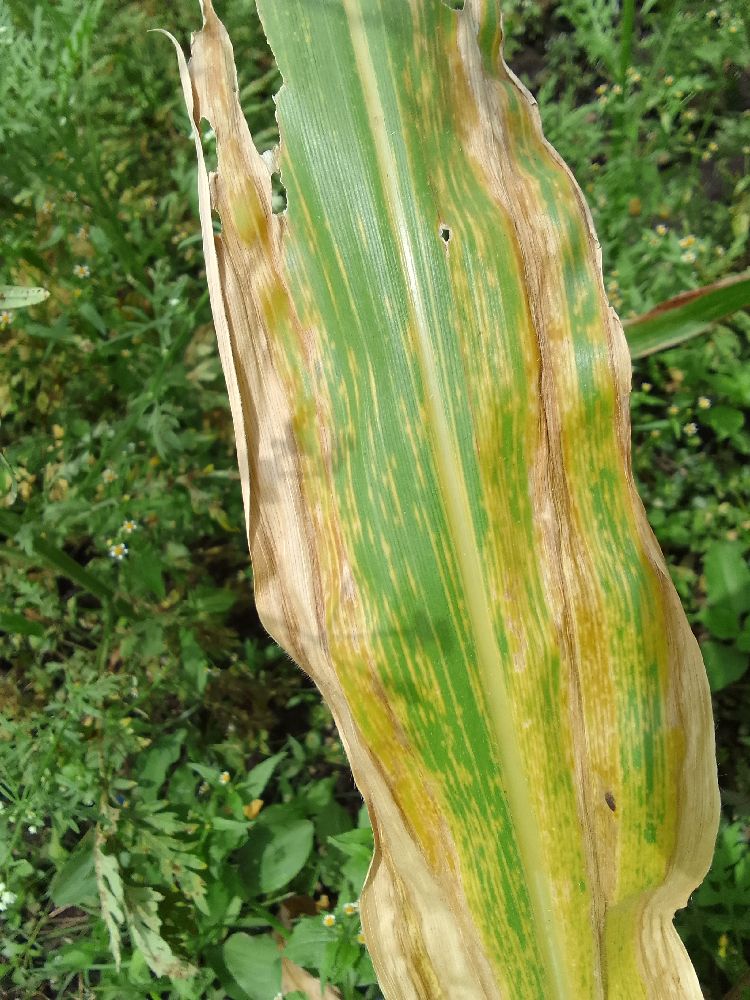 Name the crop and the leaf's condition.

maize, maize lethal necrosis
